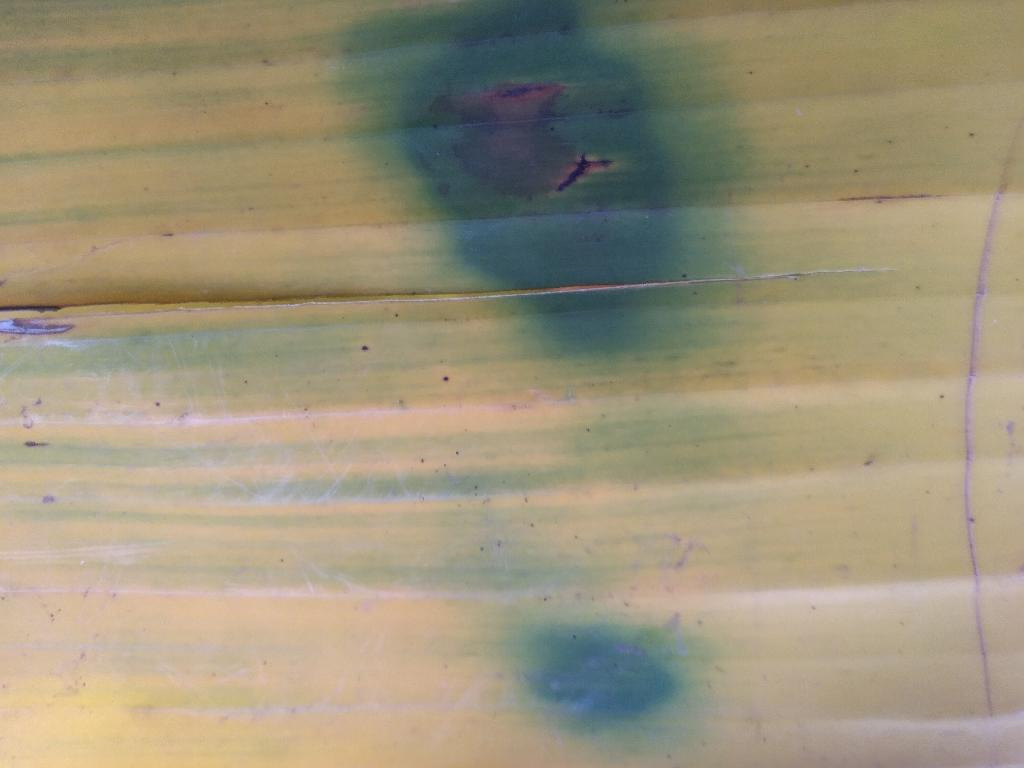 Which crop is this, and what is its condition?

banana, fusarium wilt race 1
